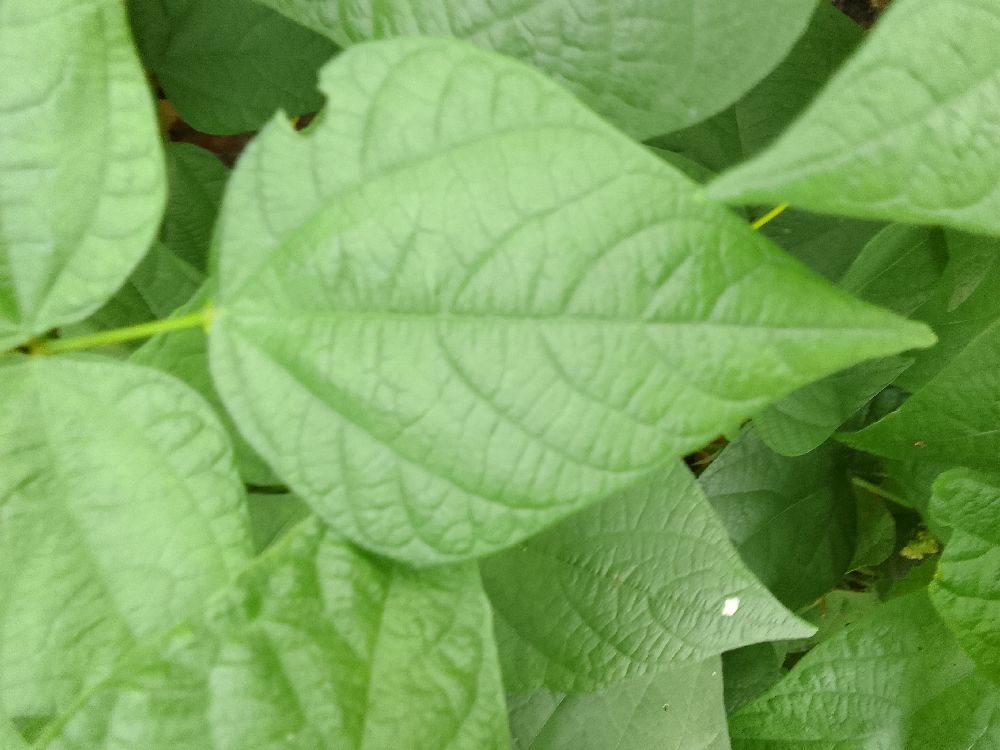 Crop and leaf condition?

common bean, healthy
